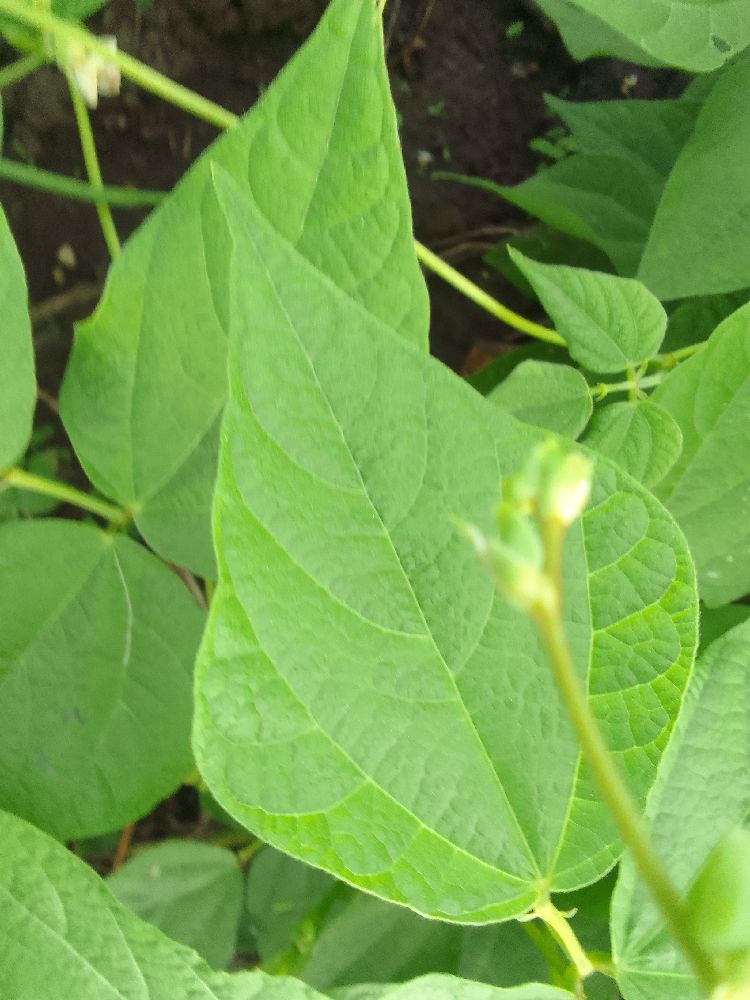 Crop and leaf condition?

common bean, healthy
